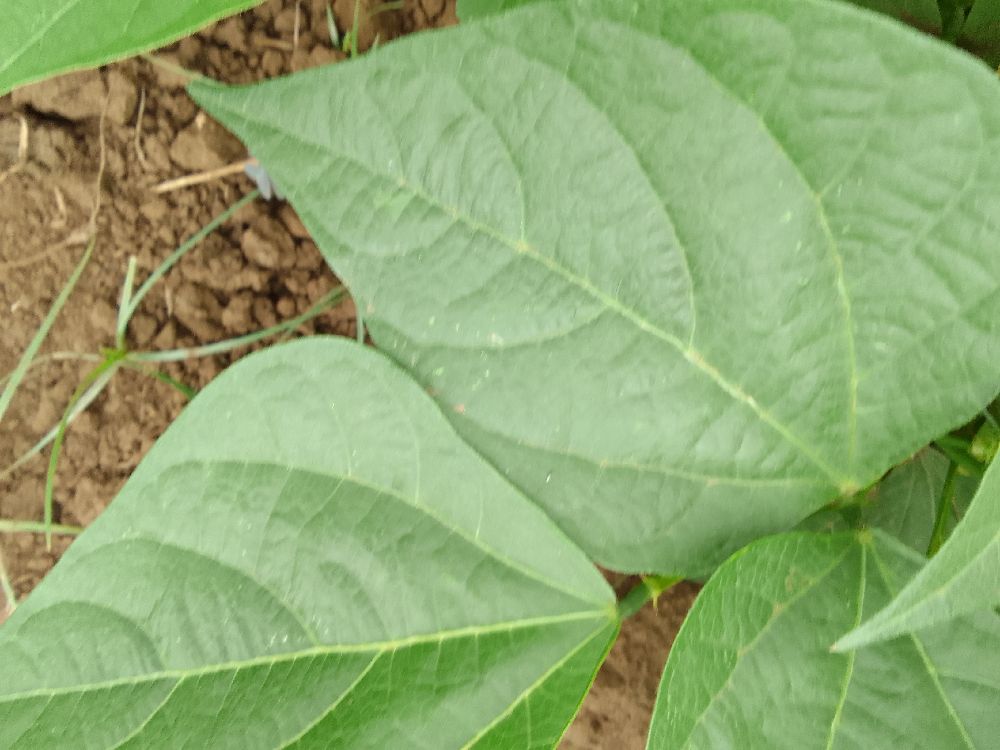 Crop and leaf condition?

common bean, healthy
